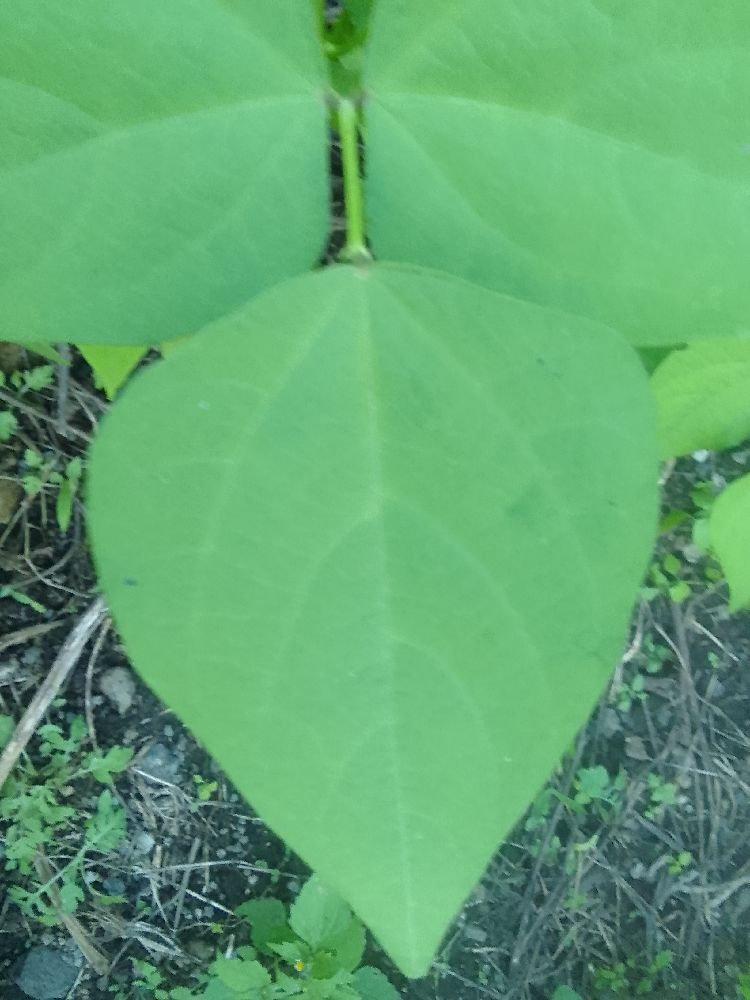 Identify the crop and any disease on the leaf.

common bean, healthy
